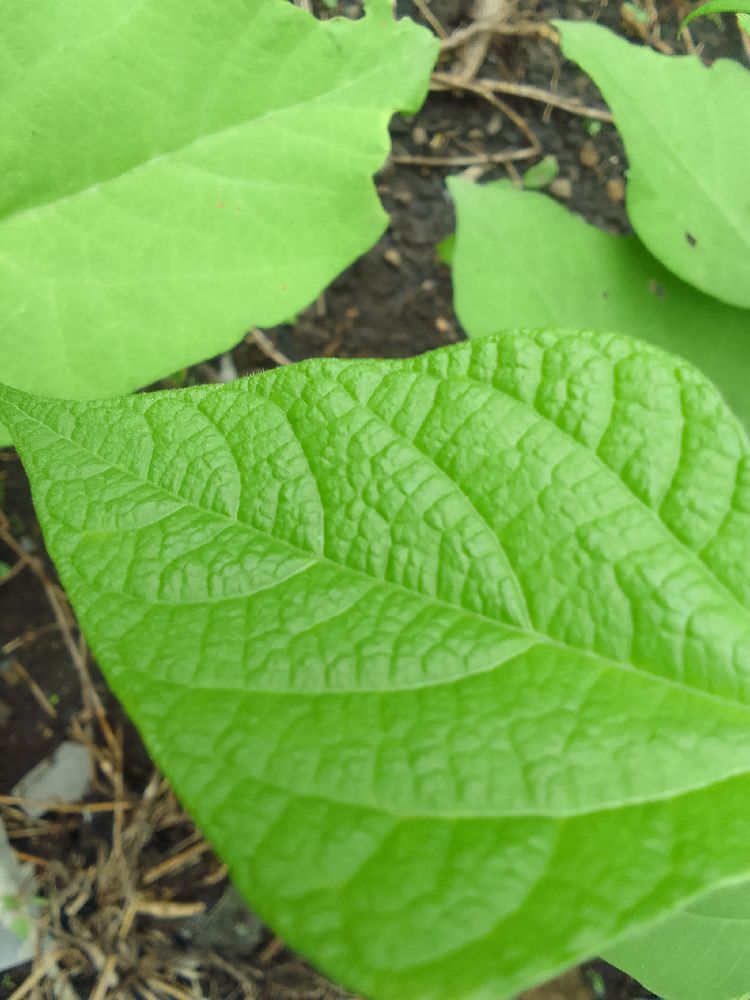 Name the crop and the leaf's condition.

common bean, healthy
